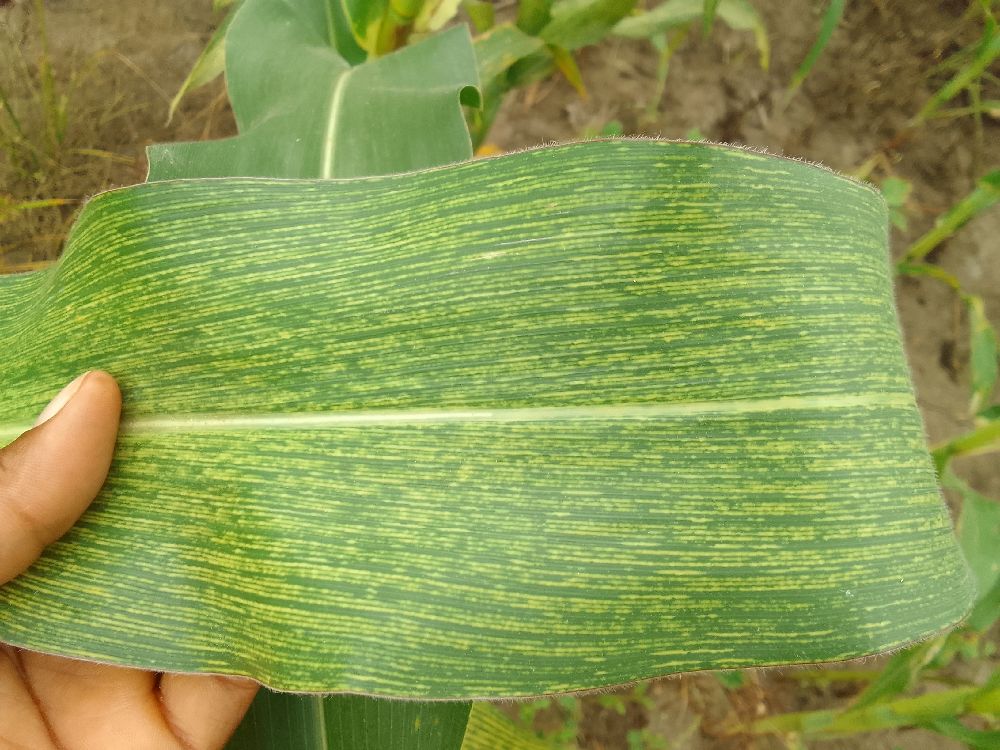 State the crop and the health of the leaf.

maize, maize streak virus
